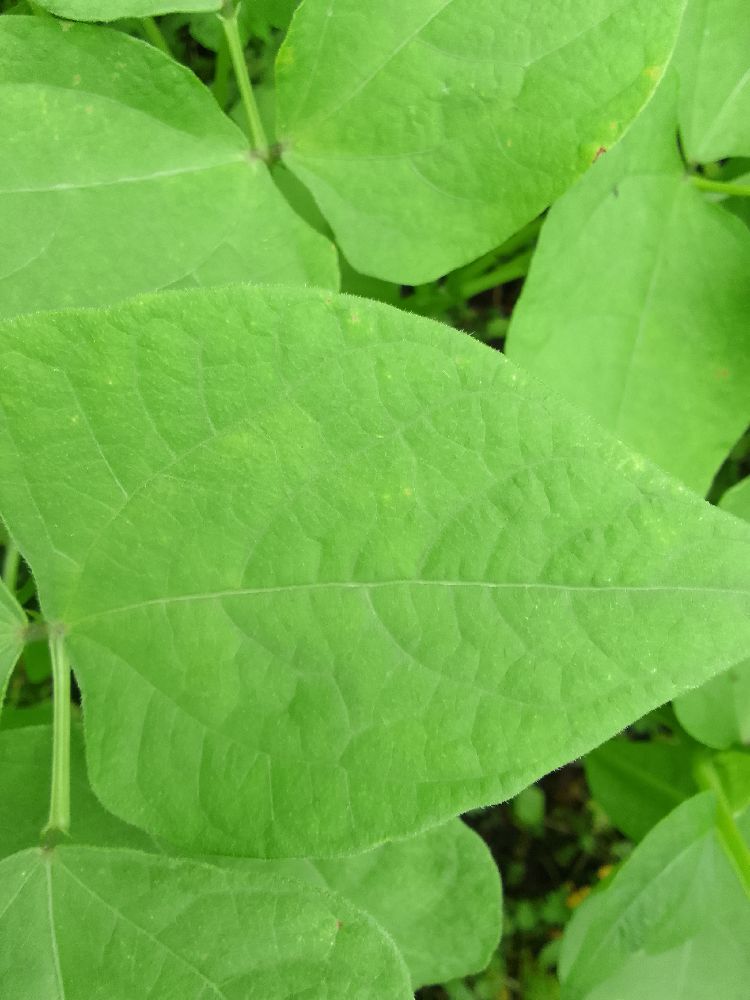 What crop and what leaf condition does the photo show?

common bean, healthy
